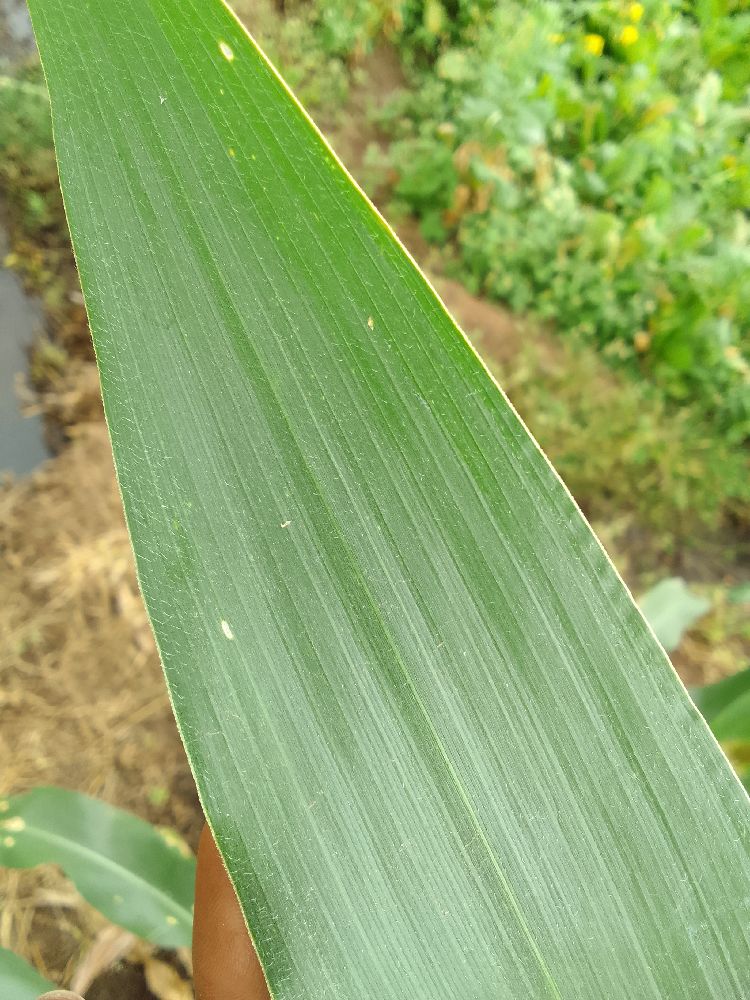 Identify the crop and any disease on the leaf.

maize, healthy
